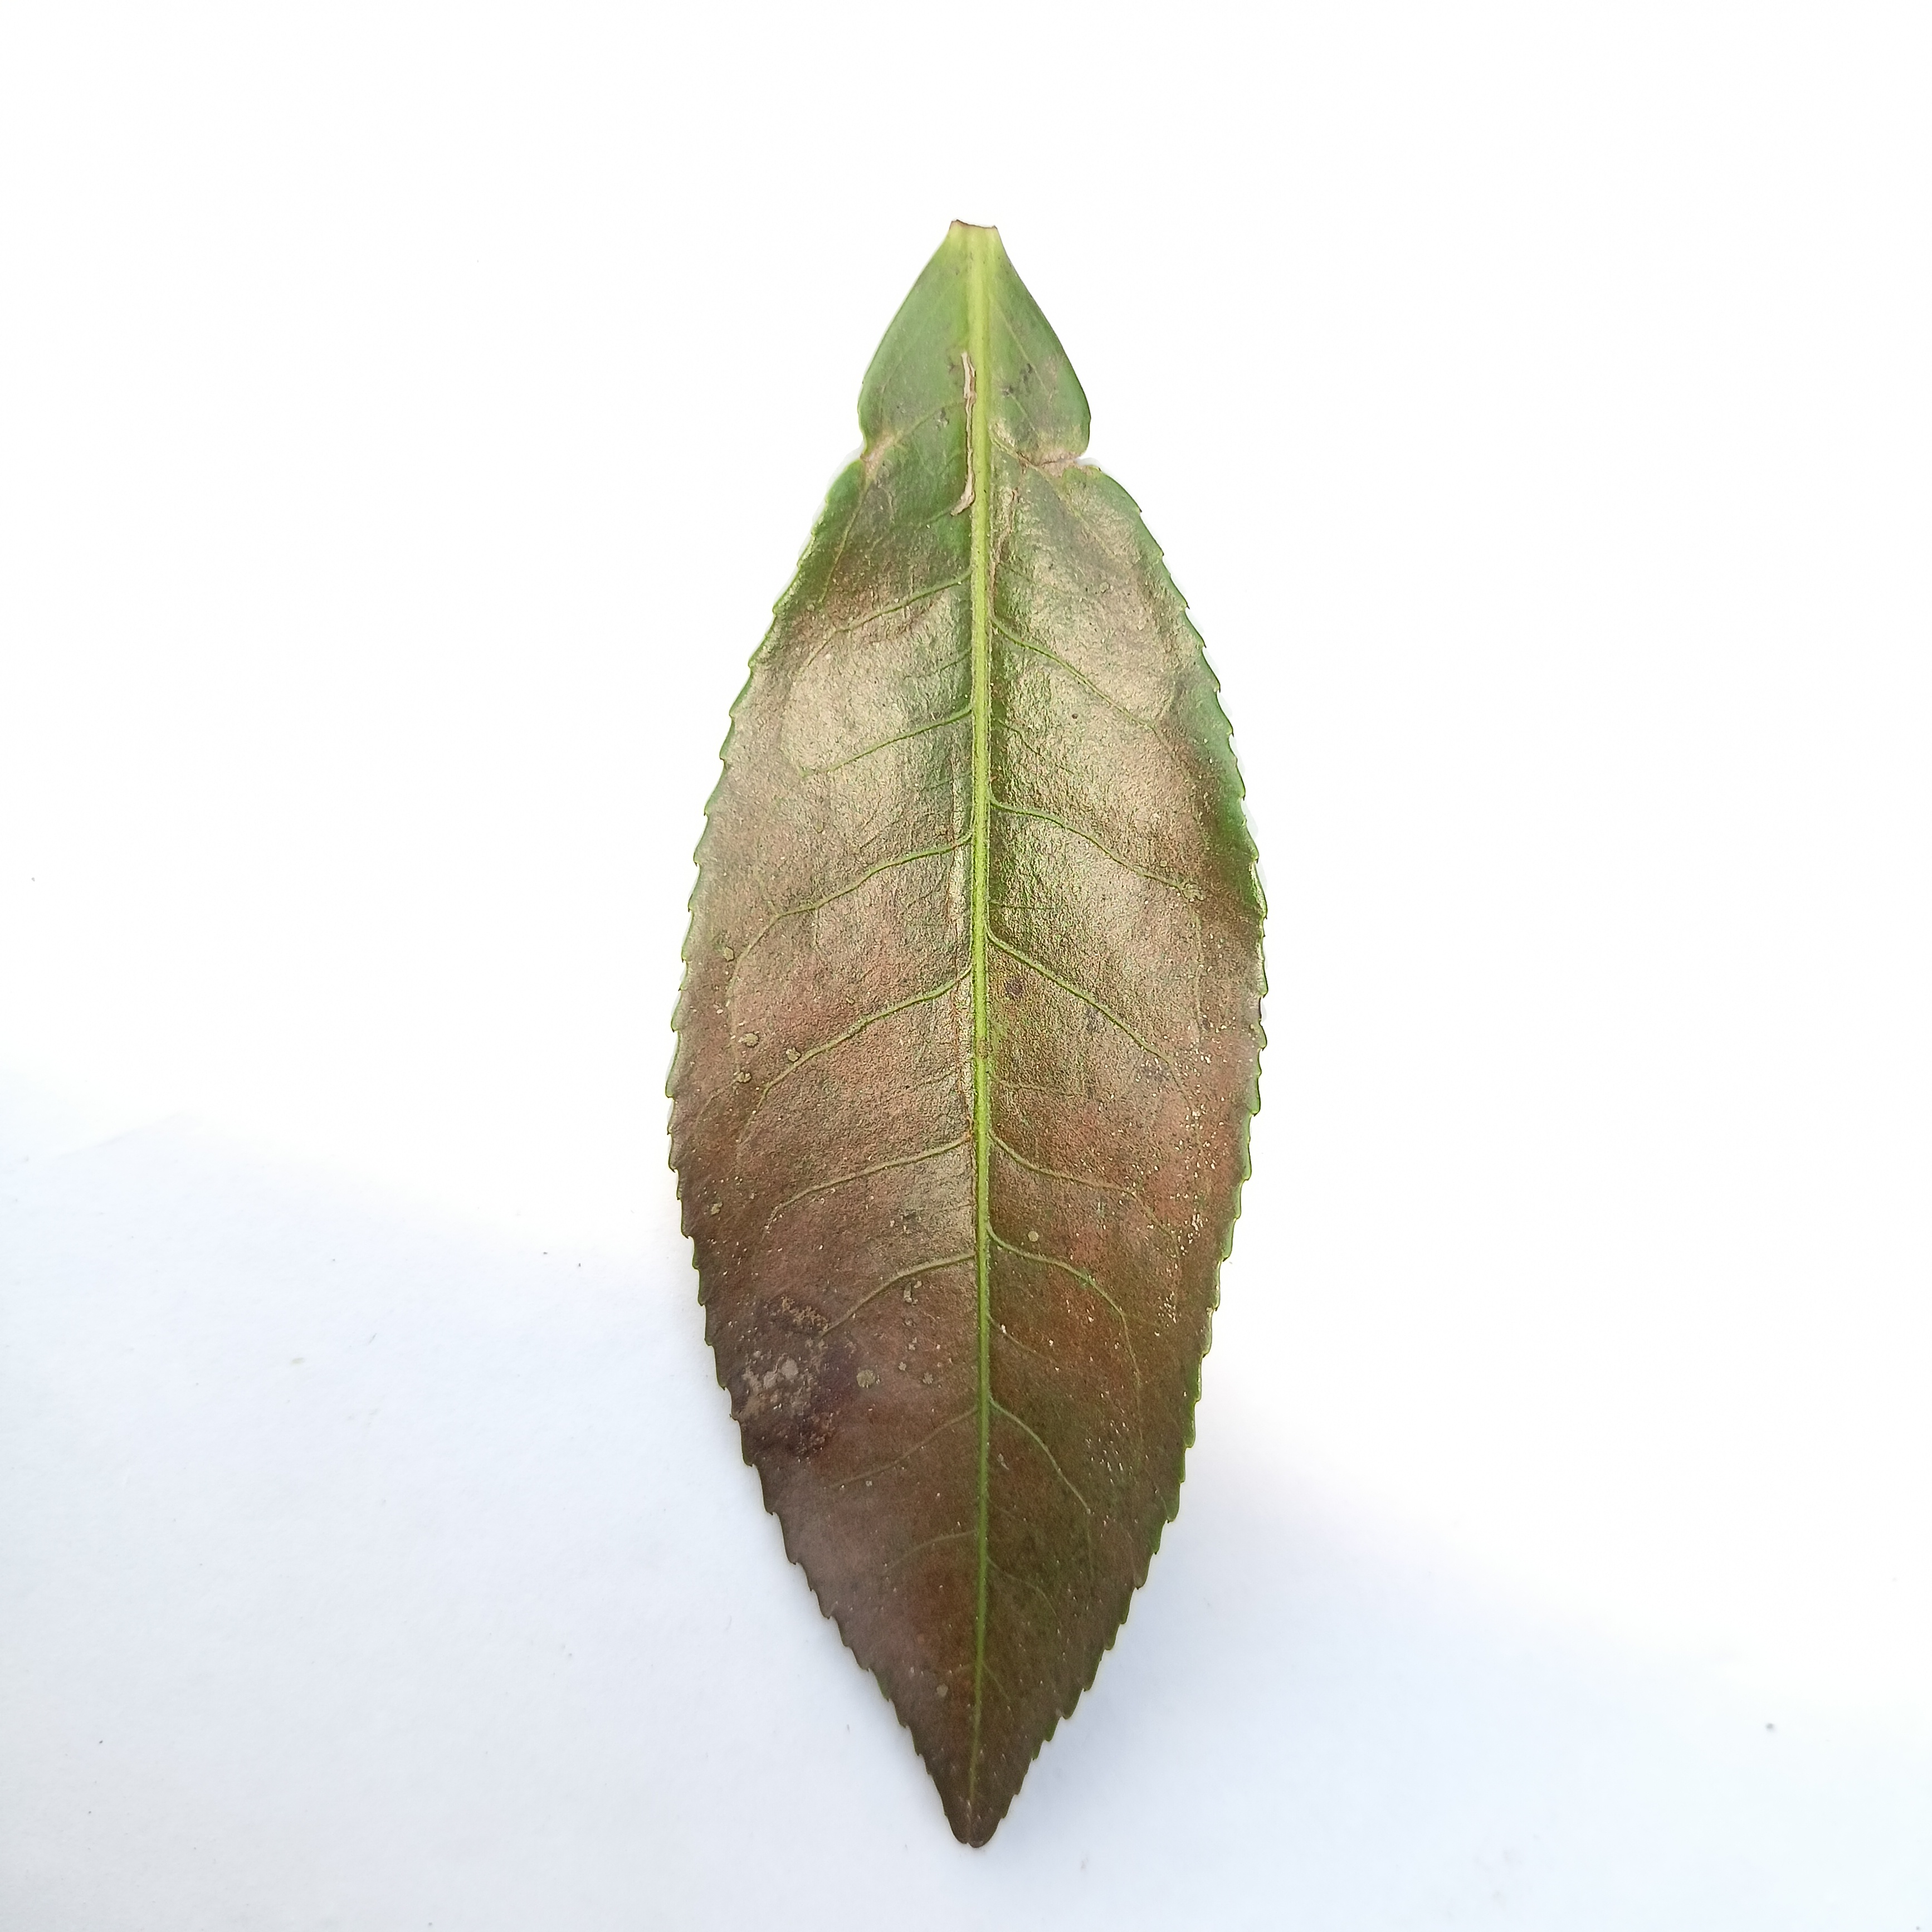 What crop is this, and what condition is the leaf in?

tea, red rust
